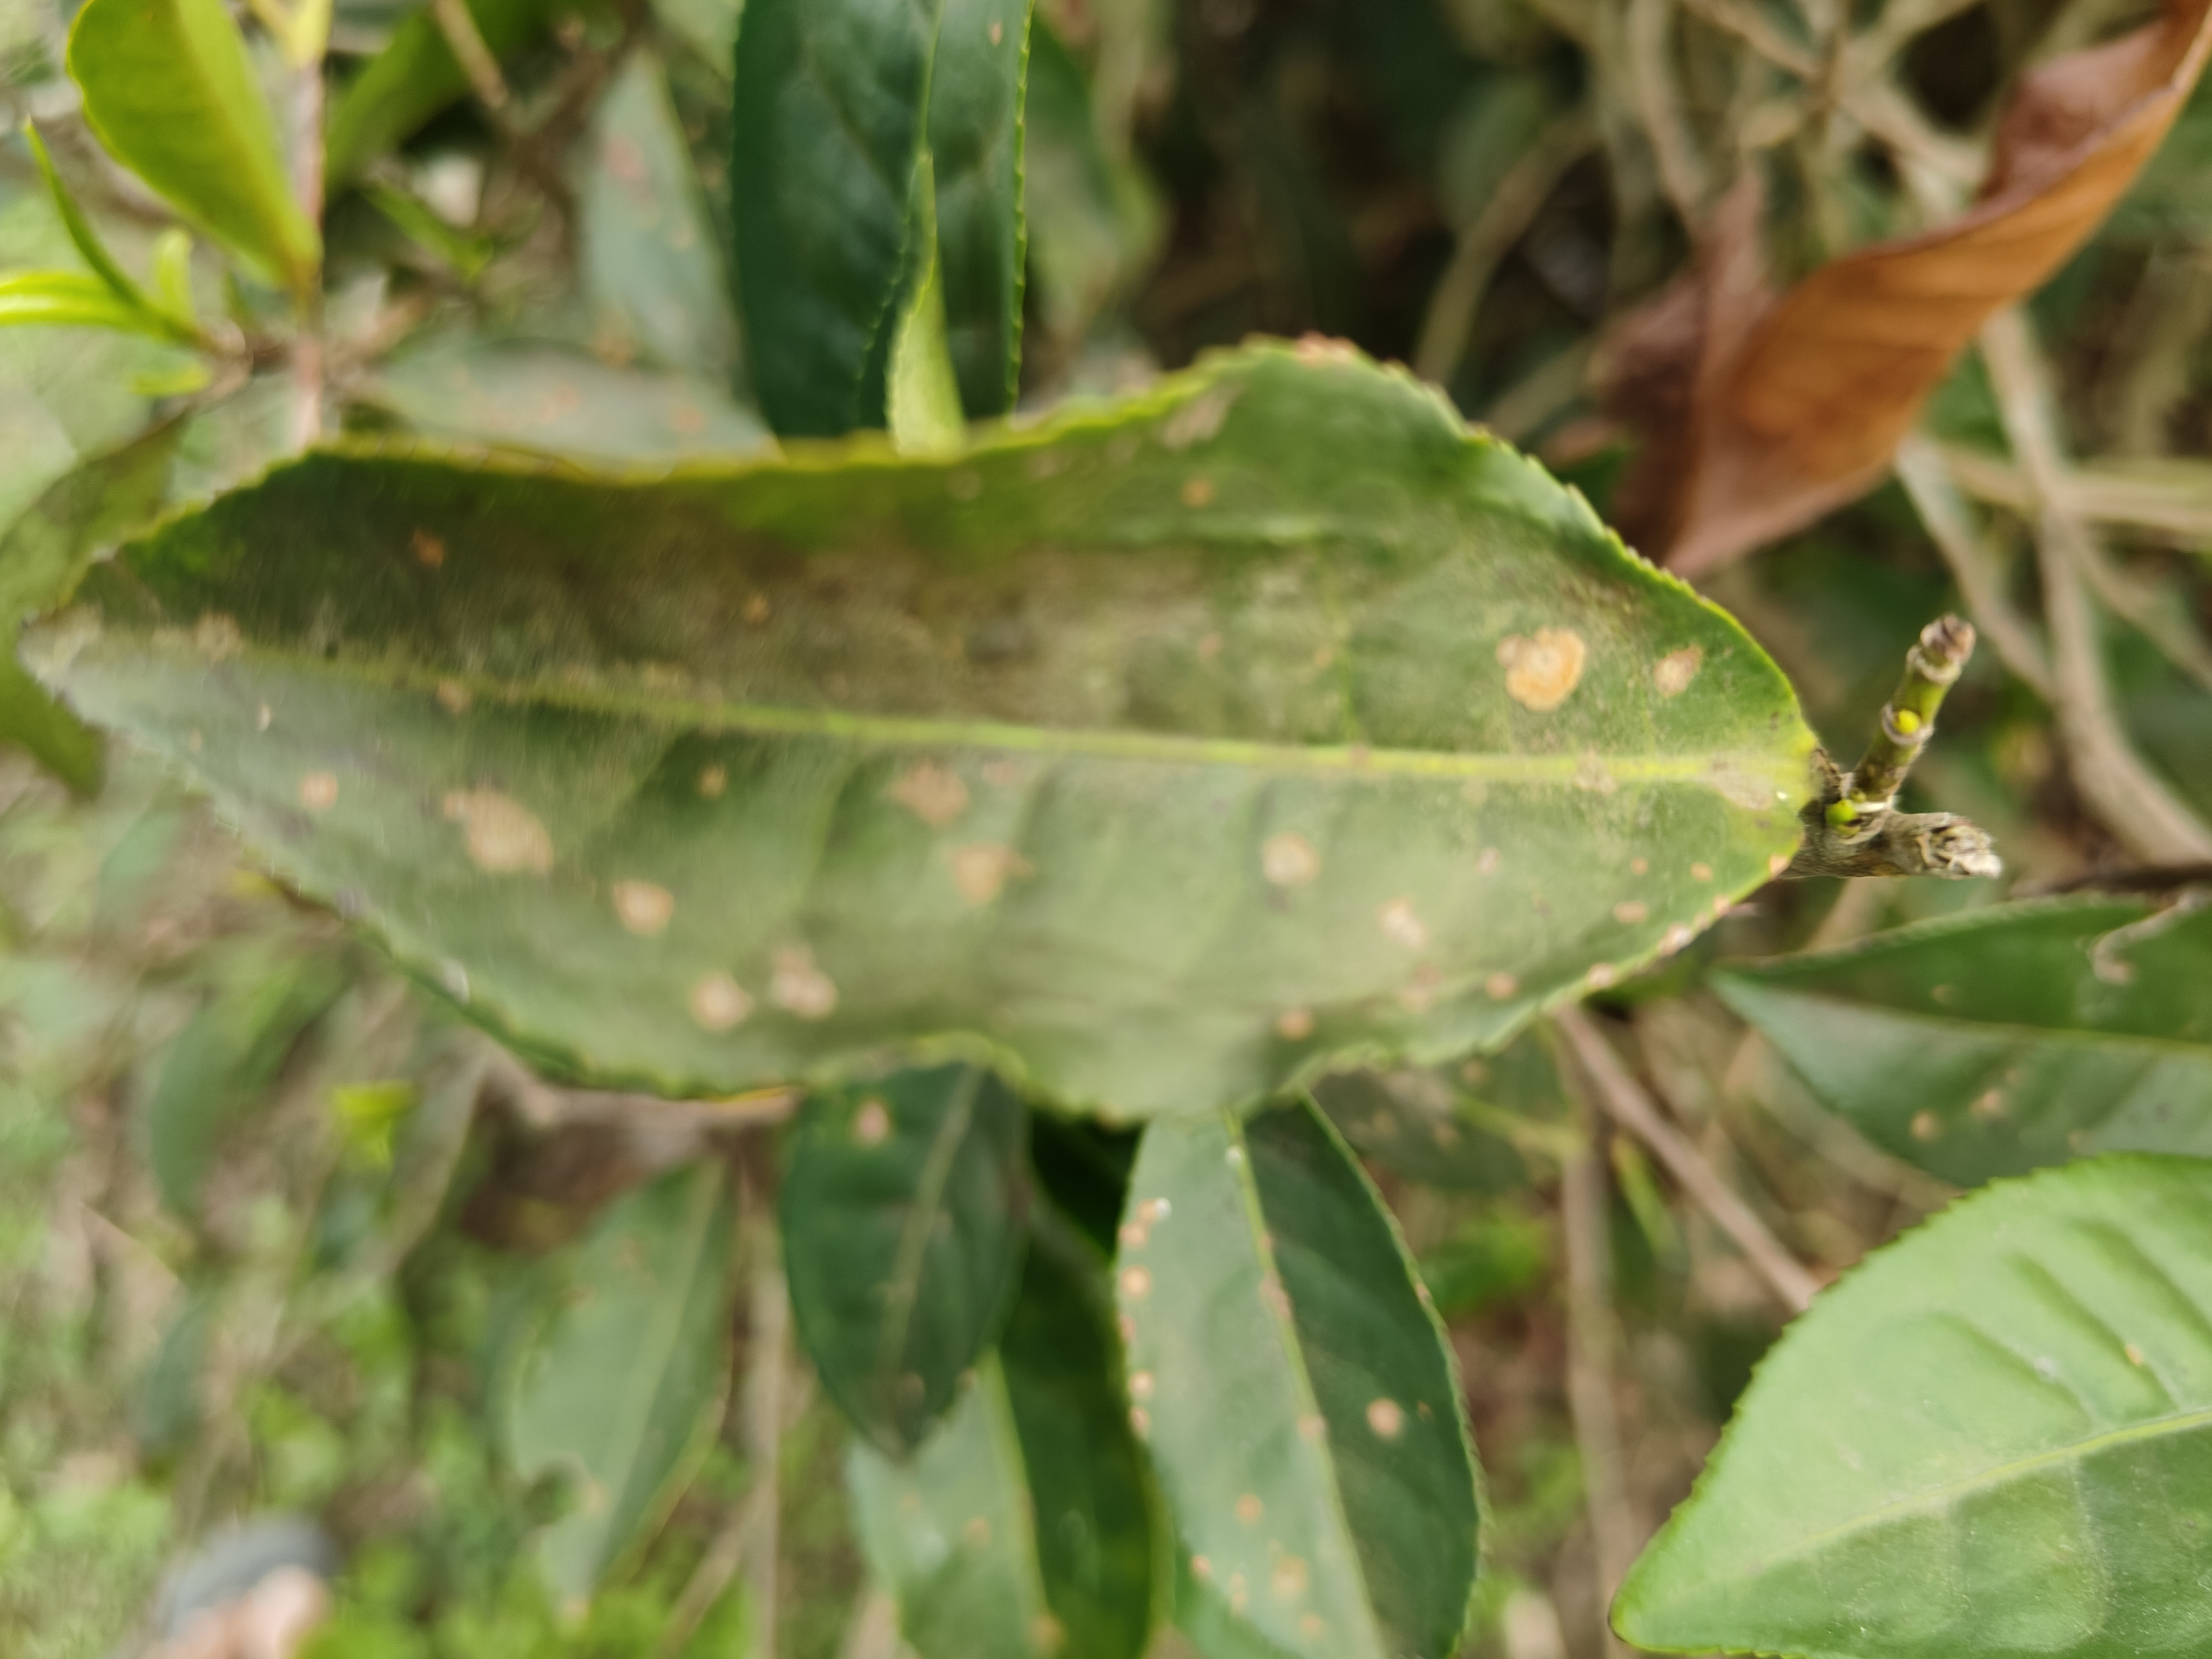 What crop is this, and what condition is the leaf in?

tea, red rust
